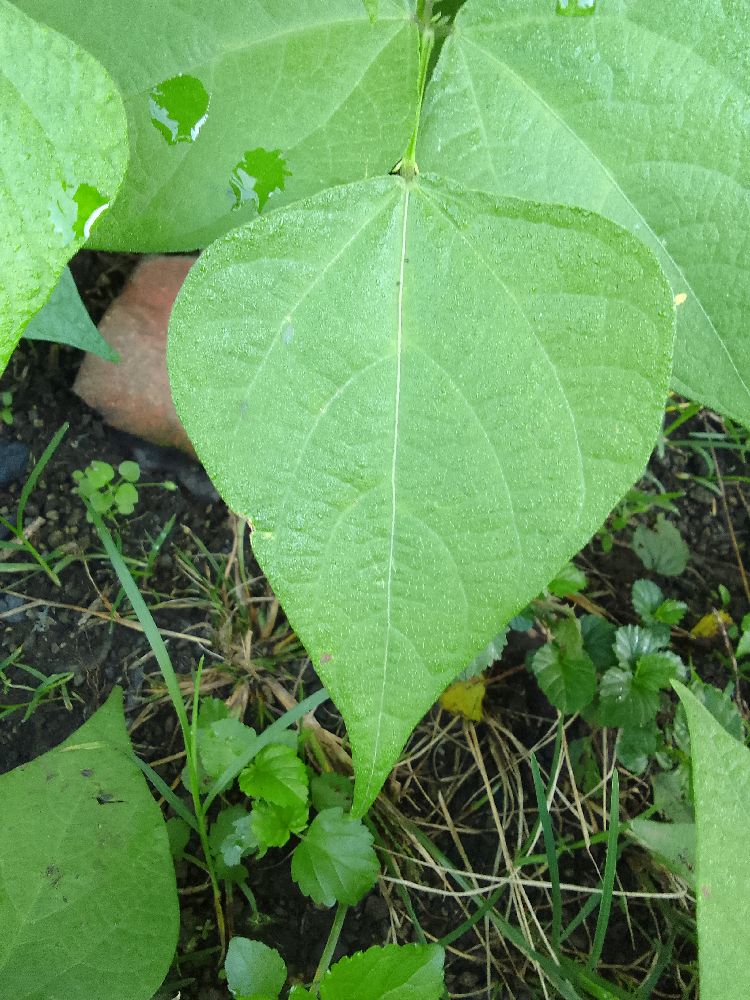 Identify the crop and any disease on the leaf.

common bean, healthy
